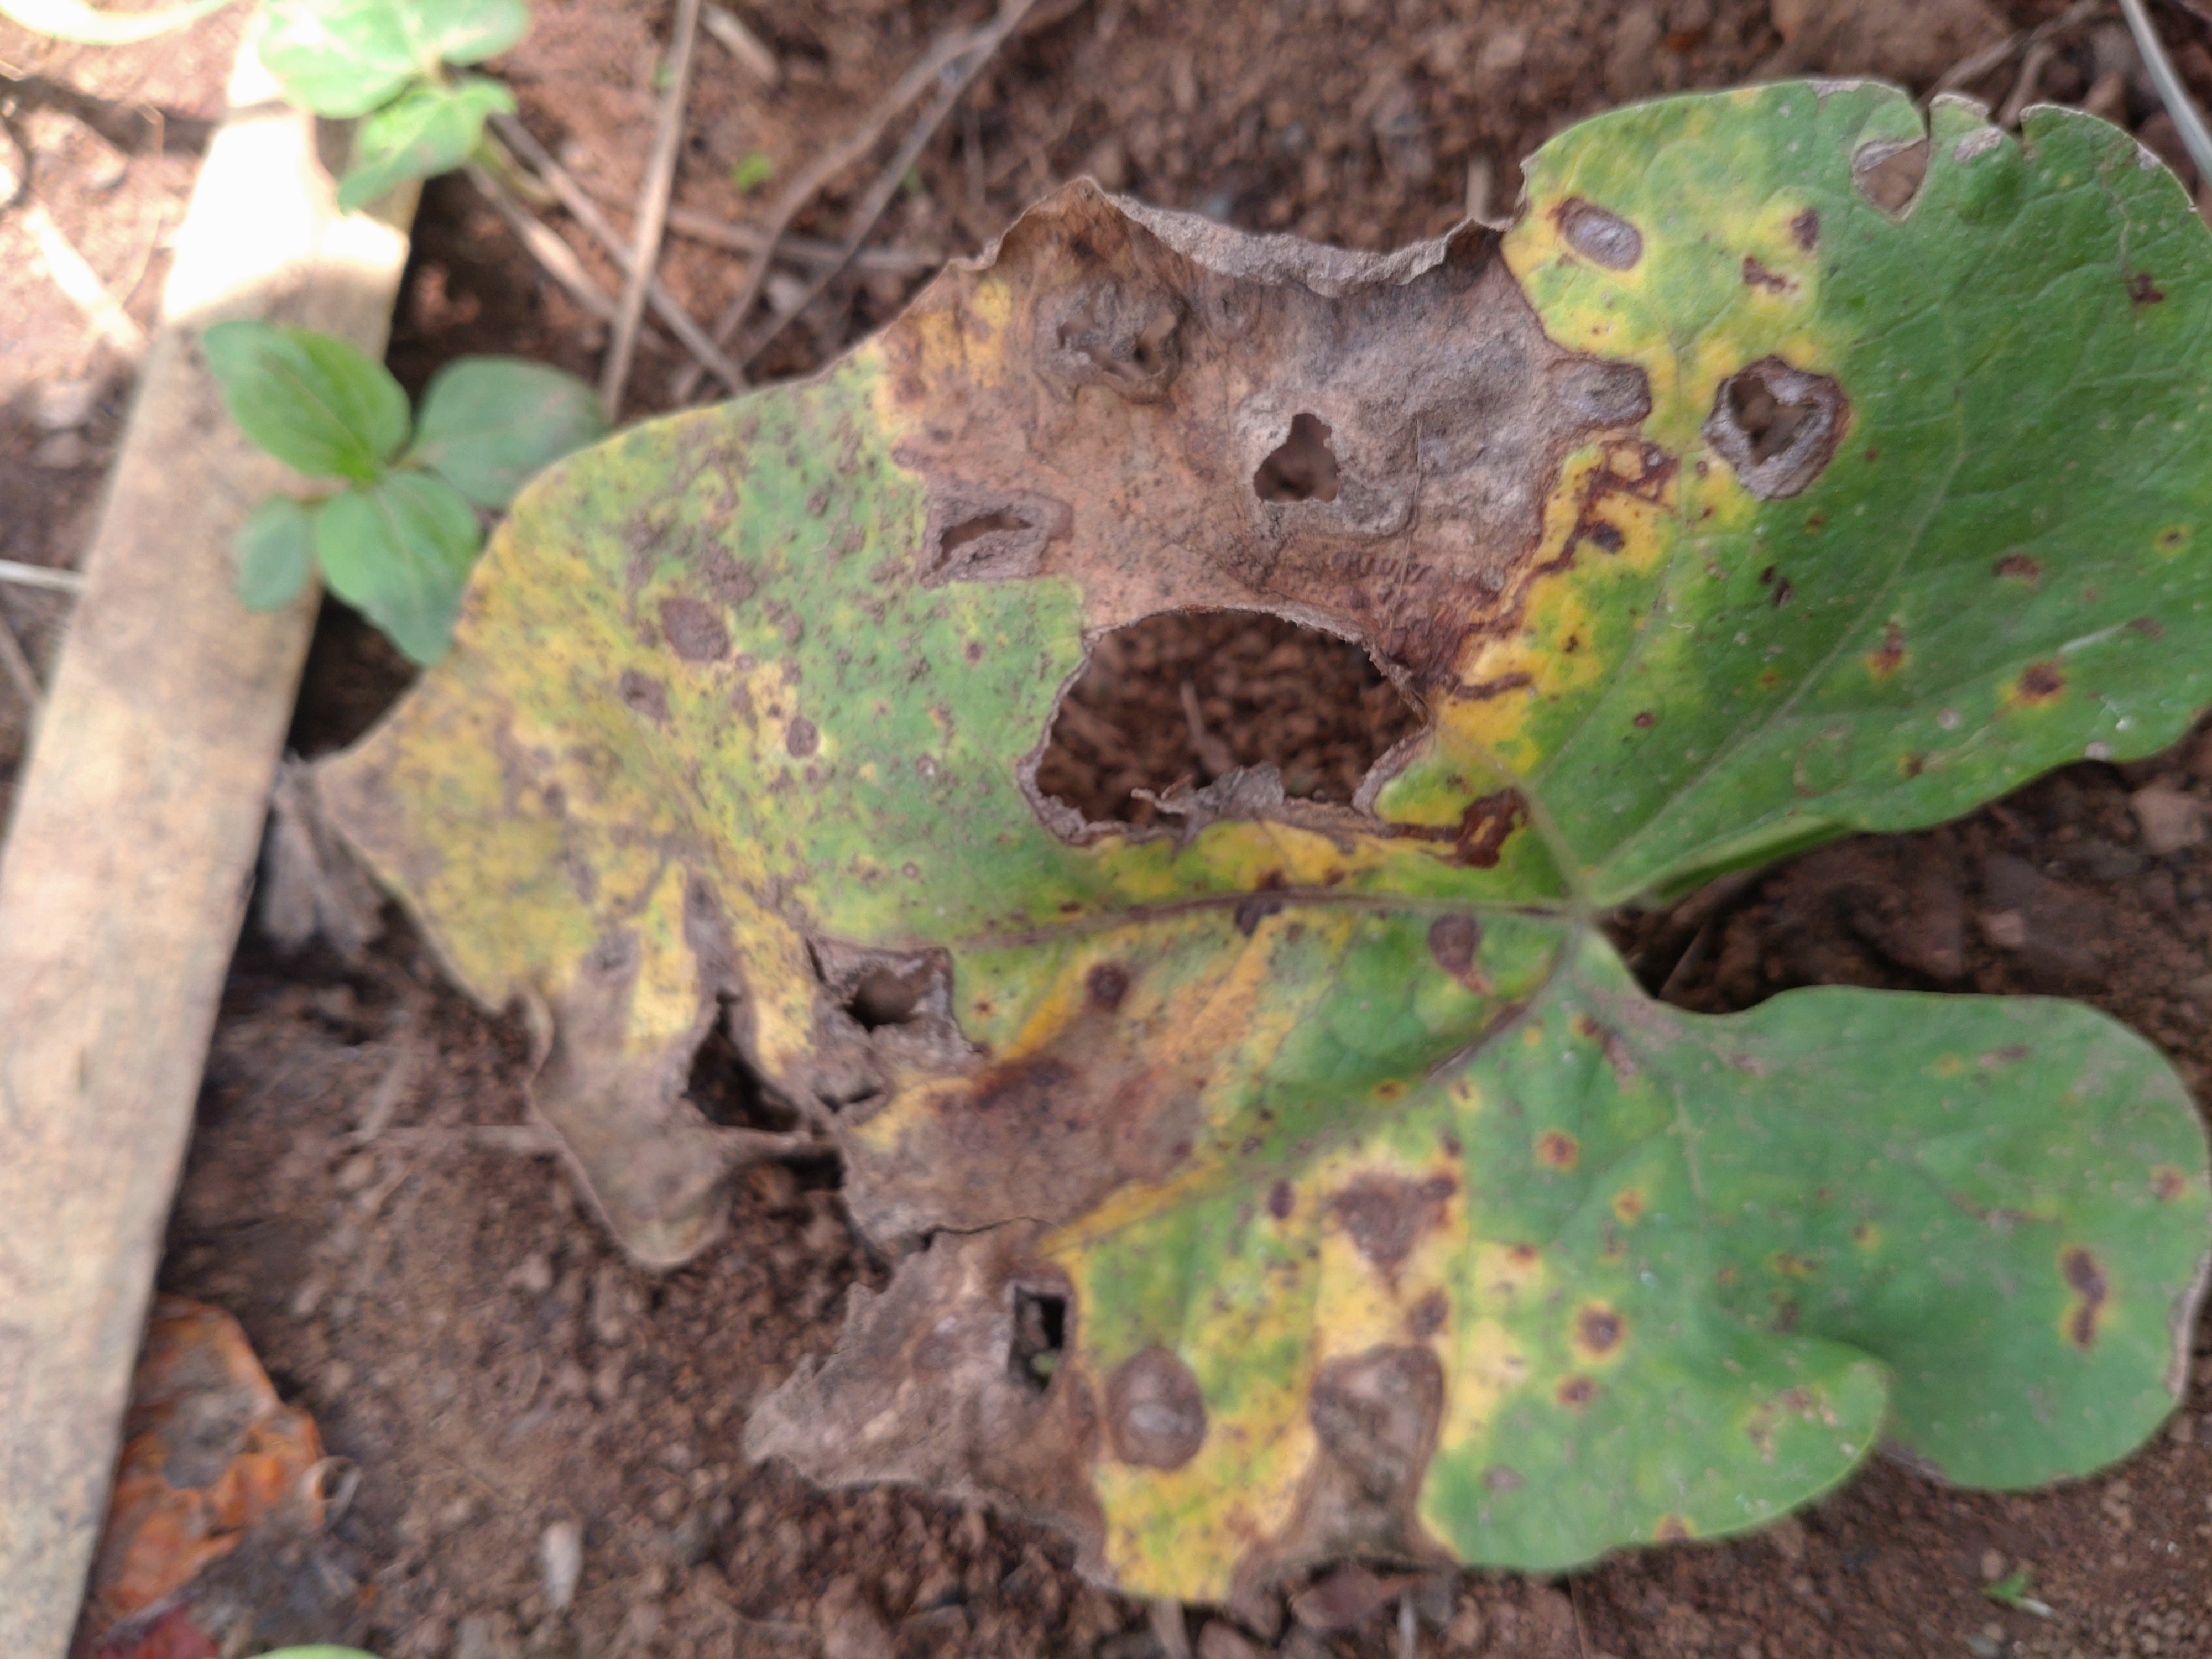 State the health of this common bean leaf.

rust
